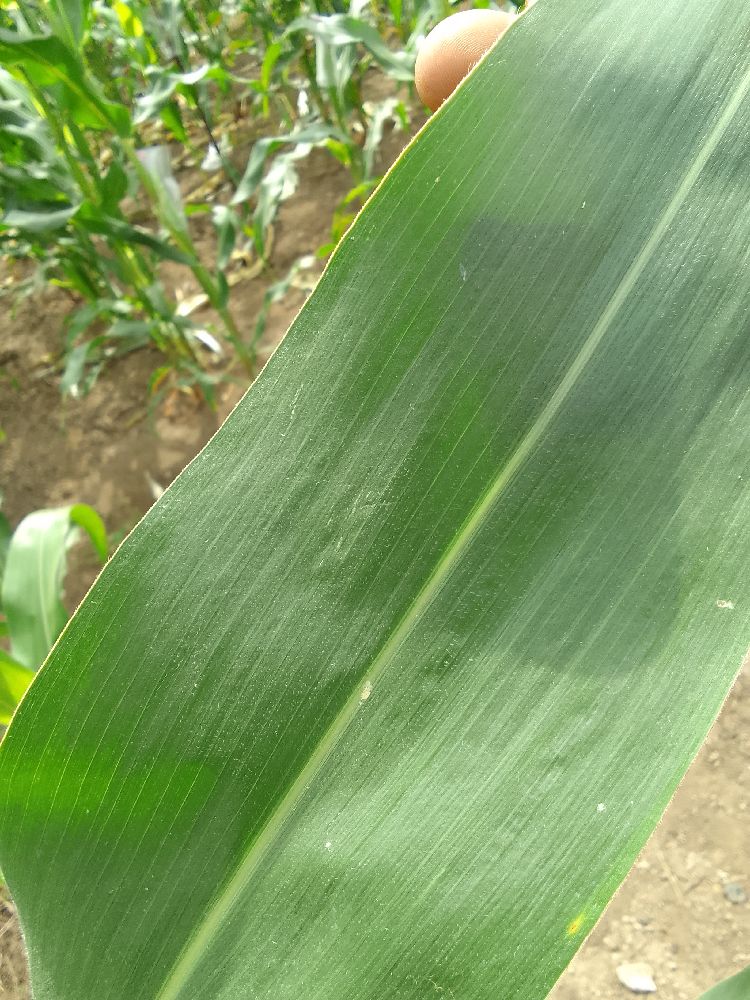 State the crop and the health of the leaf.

maize, healthy
